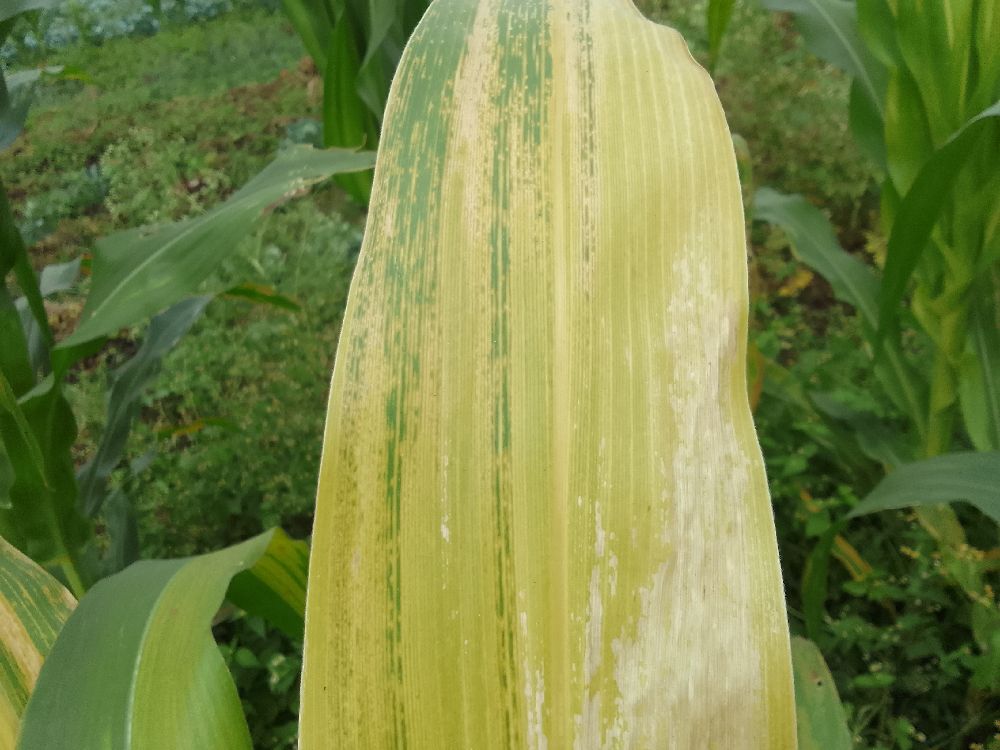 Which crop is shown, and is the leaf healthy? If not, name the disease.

maize, maize lethal necrosis
